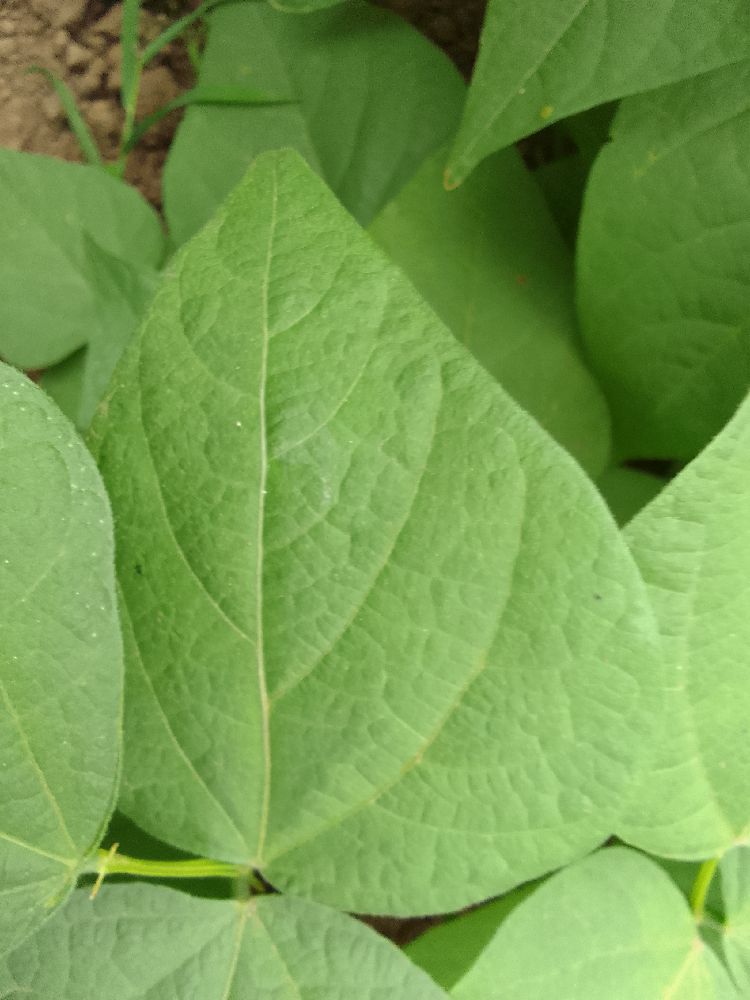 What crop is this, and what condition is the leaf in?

common bean, healthy
